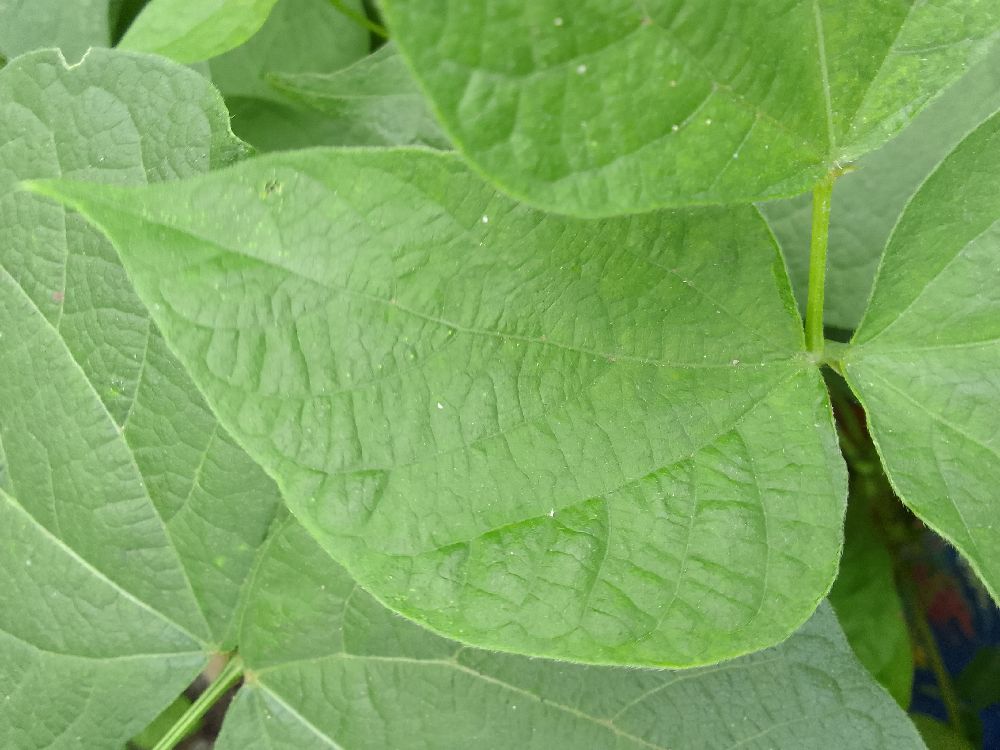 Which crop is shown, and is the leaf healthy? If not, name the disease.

common bean, healthy
